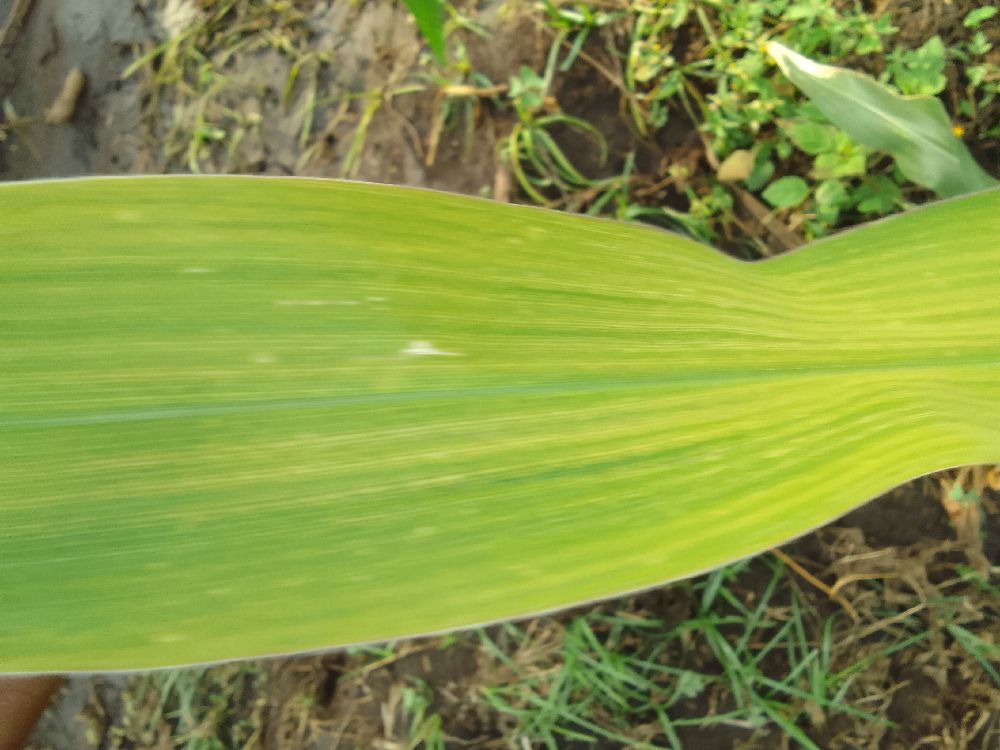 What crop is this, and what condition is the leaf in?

maize, maize lethal necrosis
